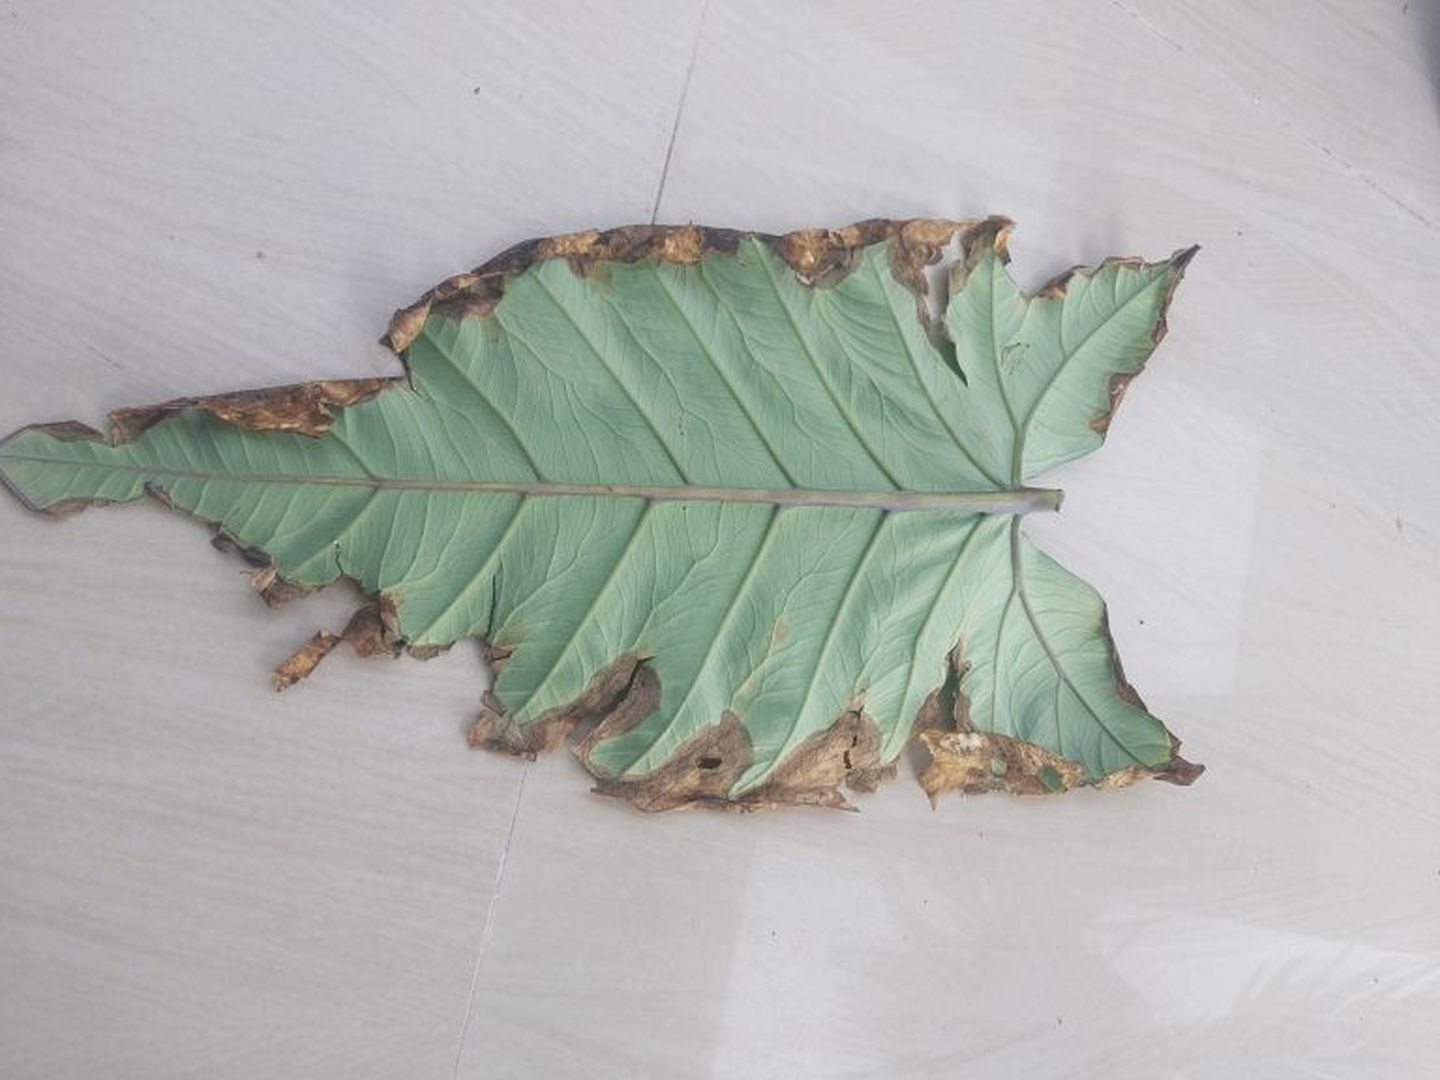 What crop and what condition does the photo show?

taro, leaf blight
